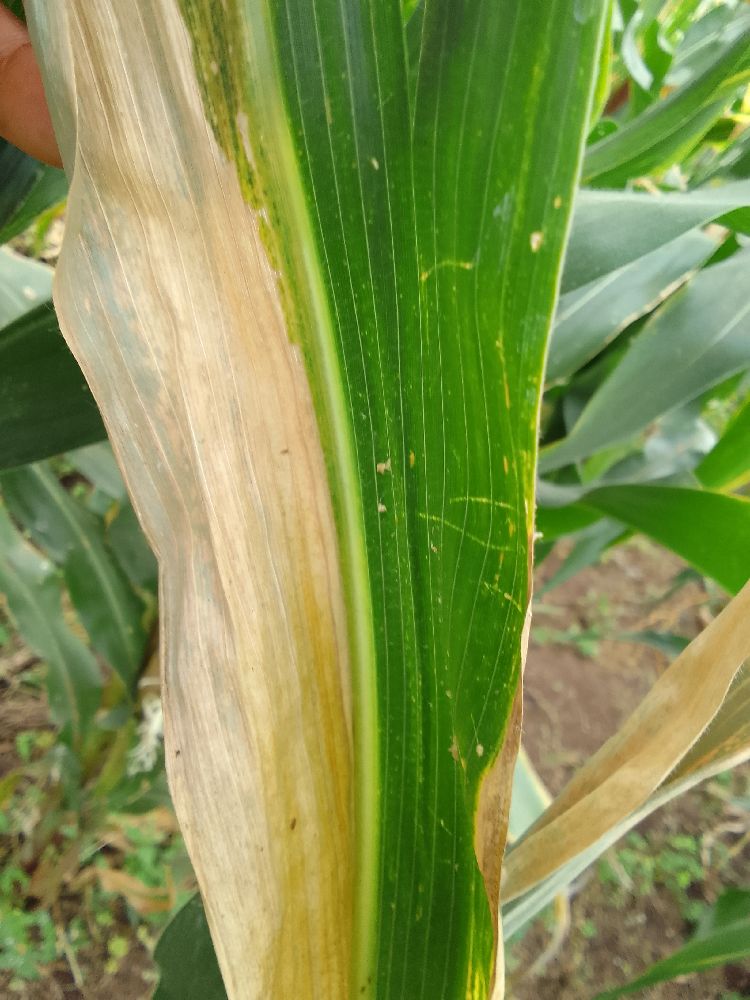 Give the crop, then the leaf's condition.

maize, maize lethal necrosis
